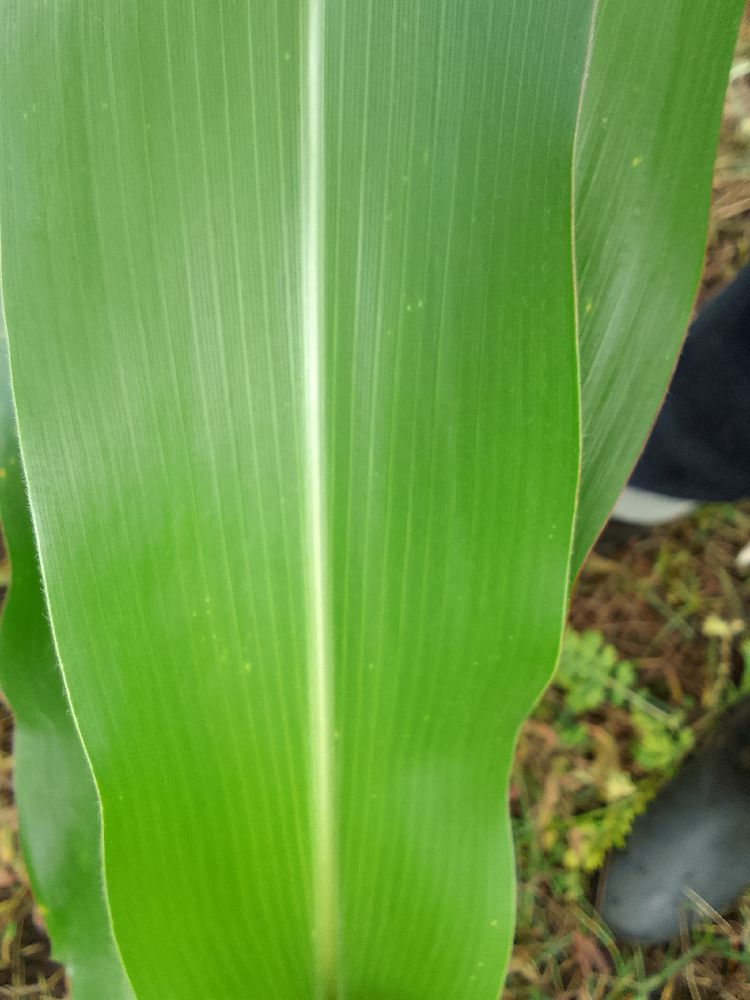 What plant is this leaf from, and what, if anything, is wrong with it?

maize, healthy
